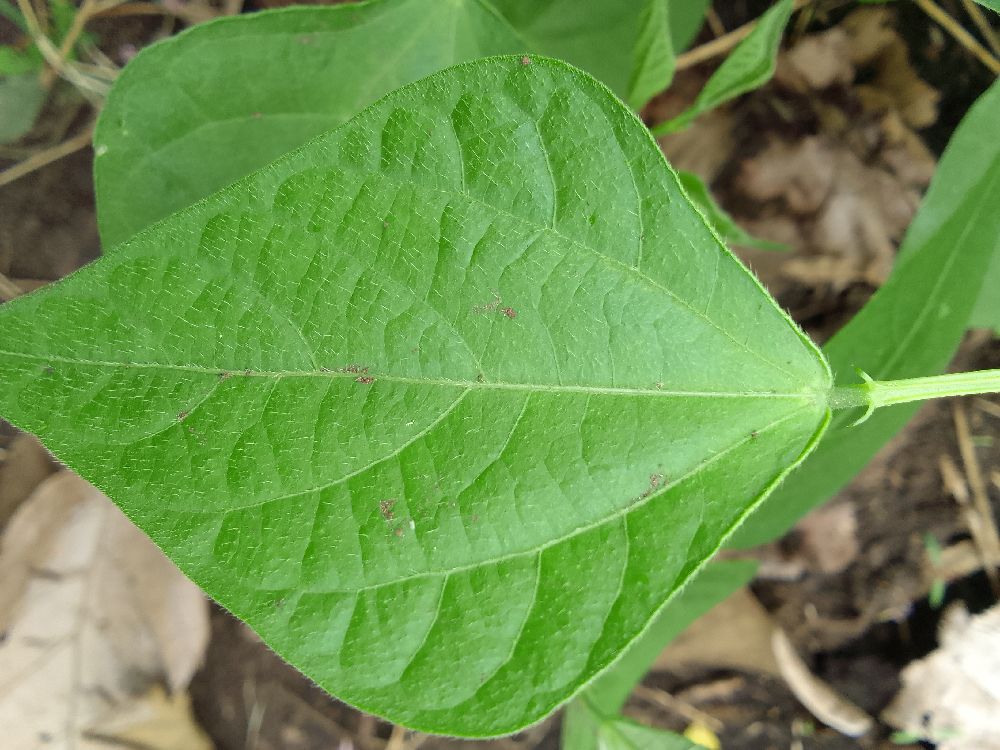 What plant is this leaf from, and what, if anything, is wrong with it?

common bean, healthy
